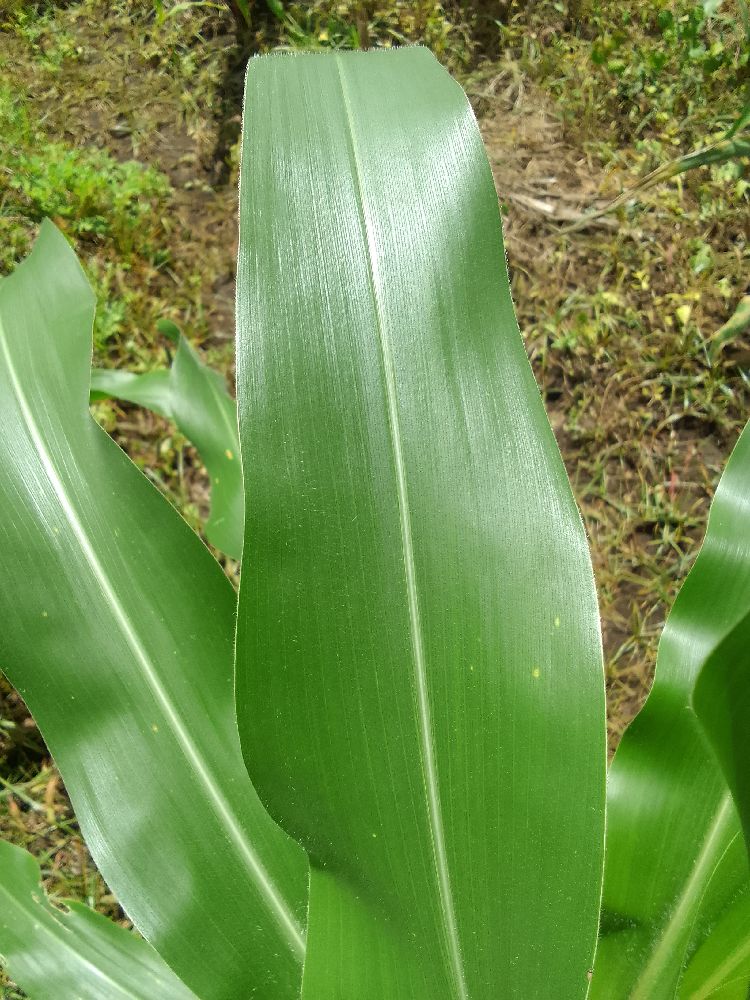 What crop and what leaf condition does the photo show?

maize, healthy
